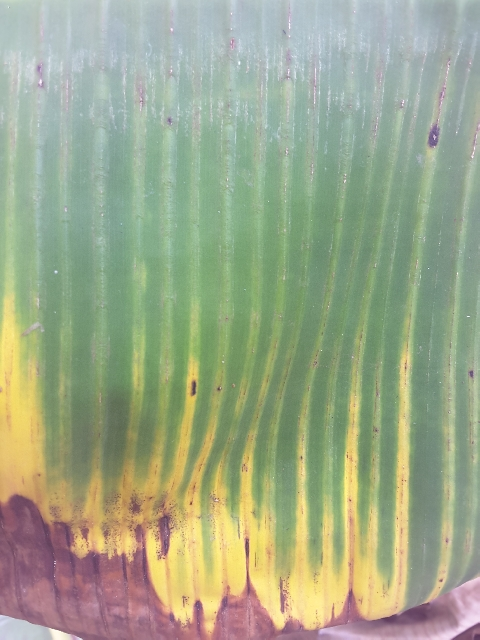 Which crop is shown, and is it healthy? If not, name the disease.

banana, fusarium wilt race 1
